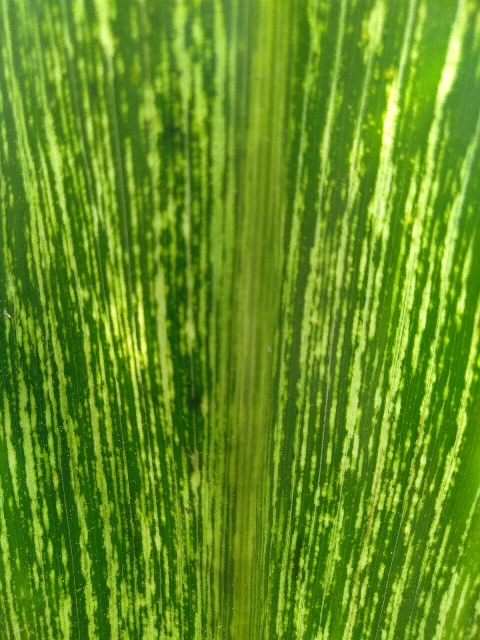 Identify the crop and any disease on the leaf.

maize, maize streak virus
